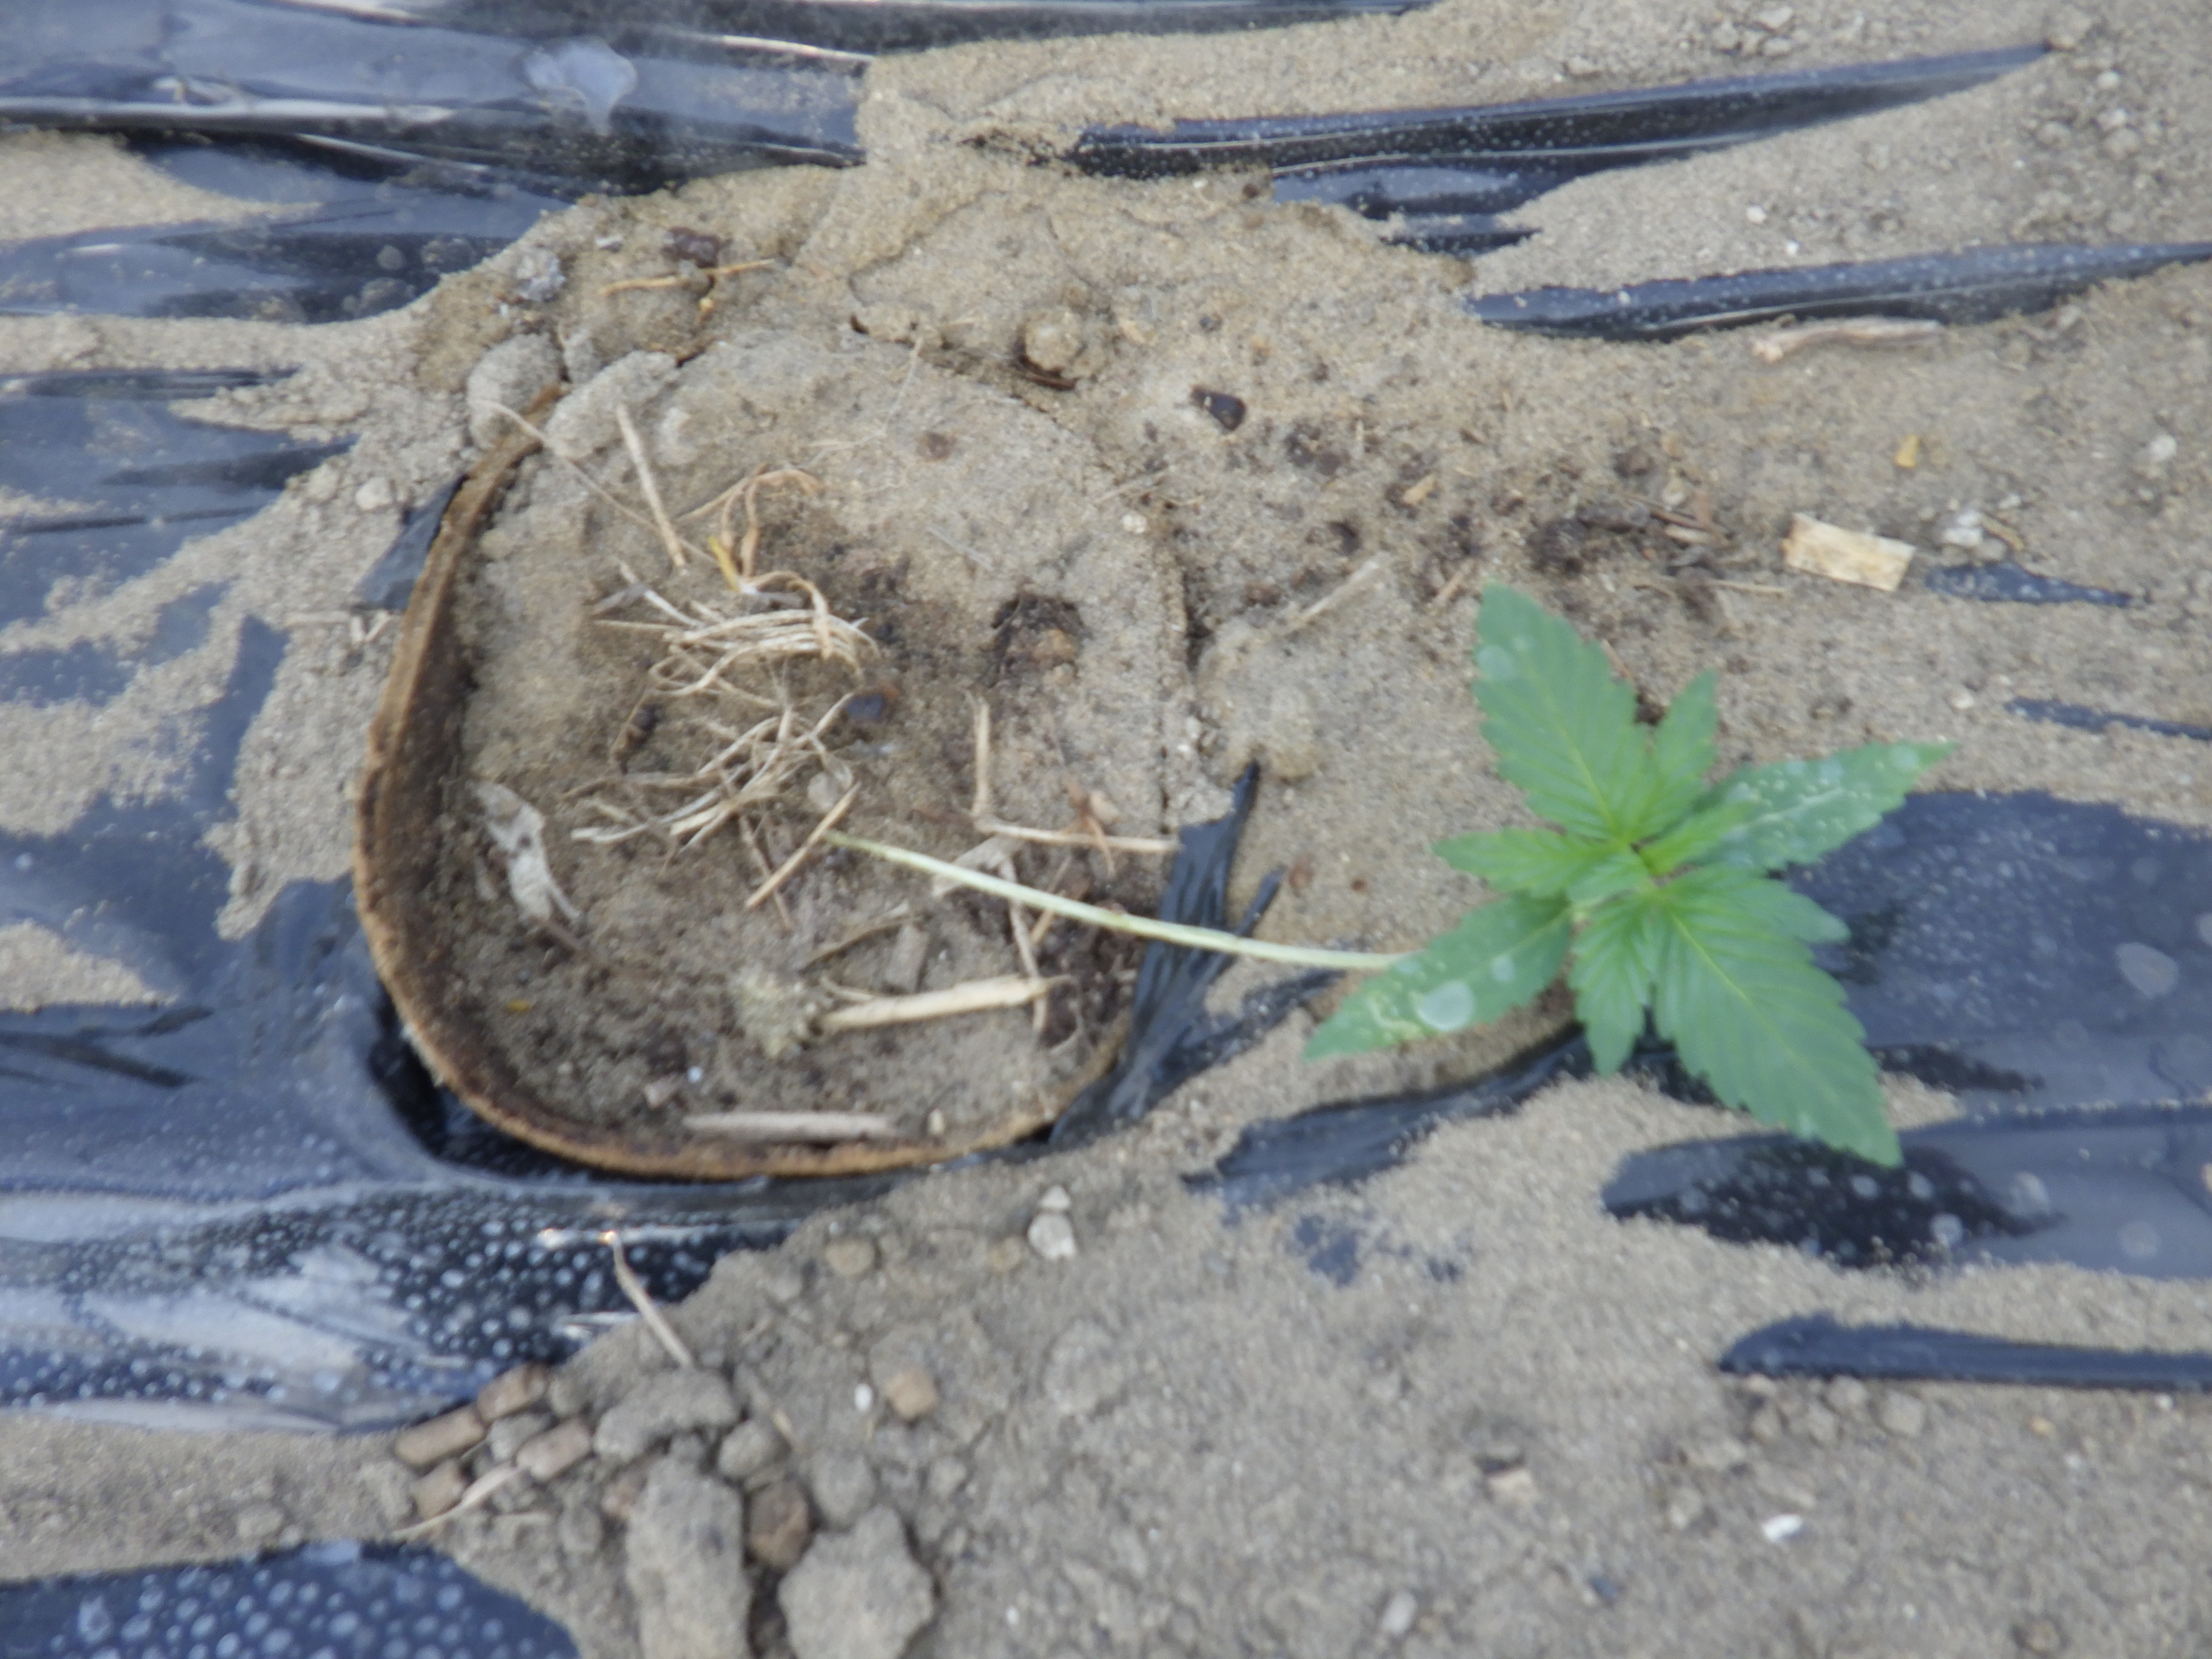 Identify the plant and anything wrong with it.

hemp, leafminer
